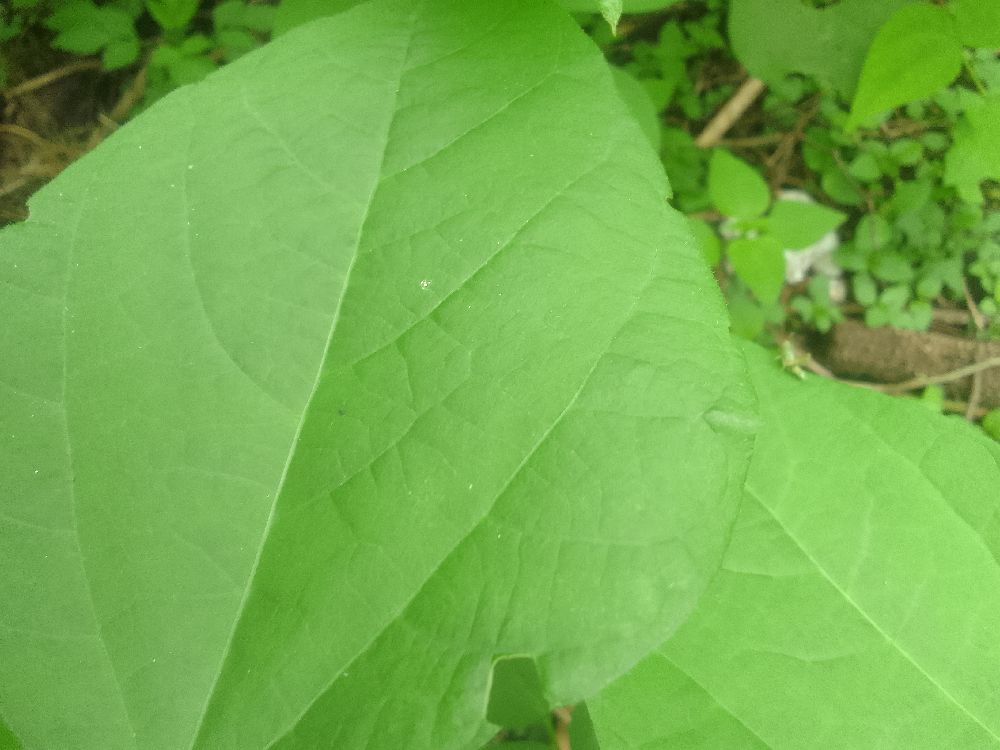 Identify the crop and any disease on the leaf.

common bean, healthy
